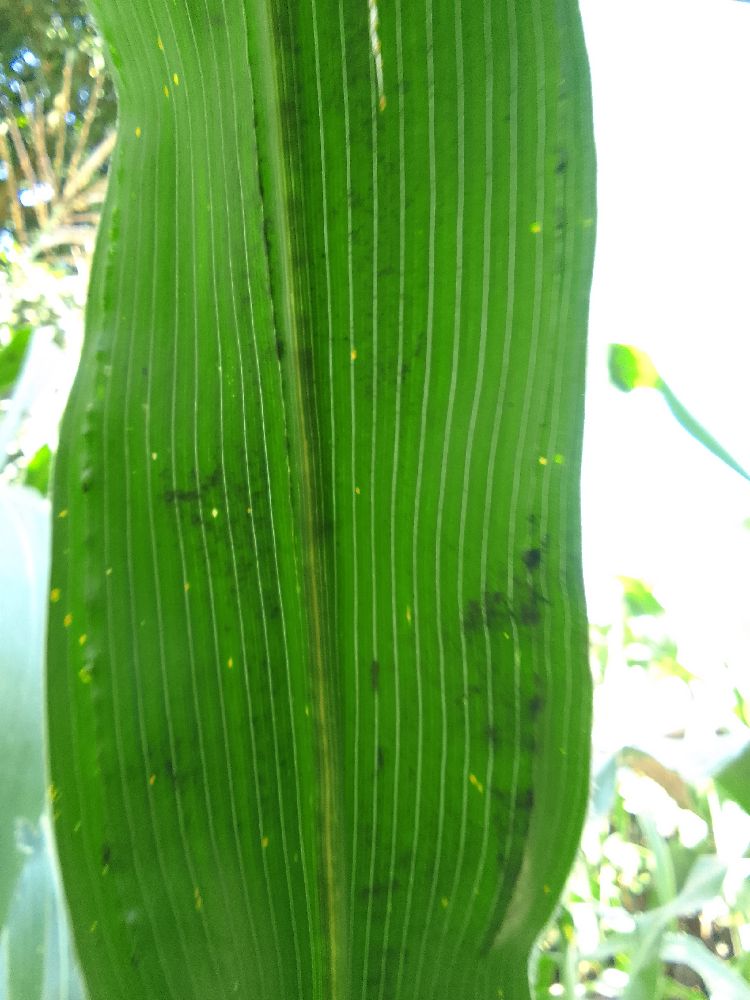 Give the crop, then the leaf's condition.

maize, healthy
